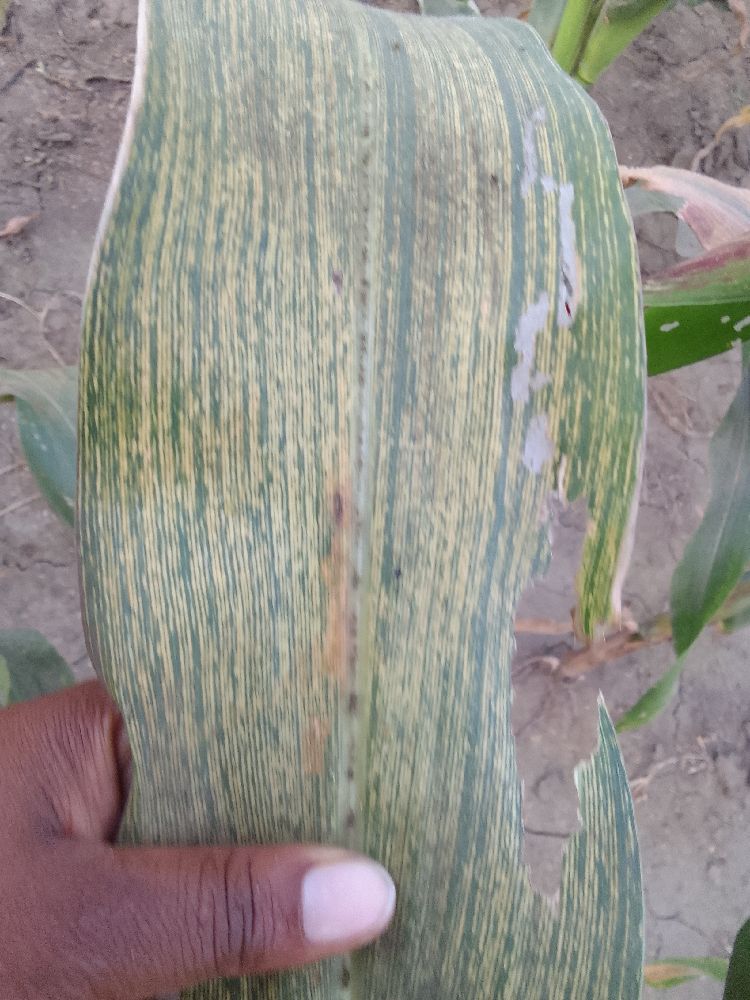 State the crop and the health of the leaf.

maize, maize streak virus
